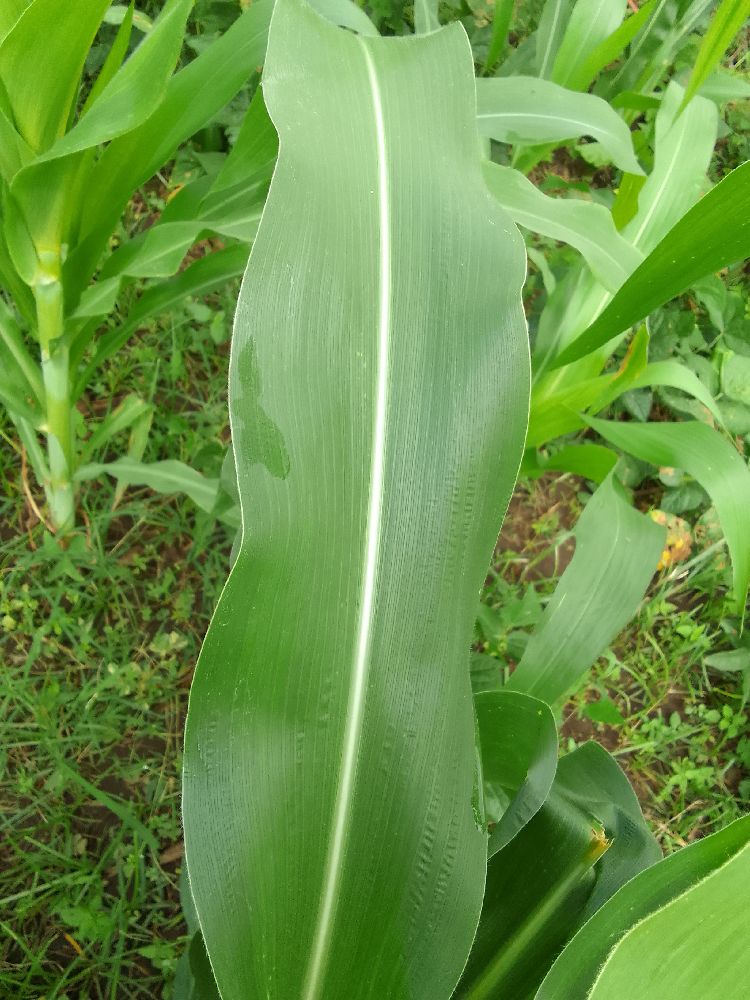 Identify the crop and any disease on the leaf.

maize, healthy
